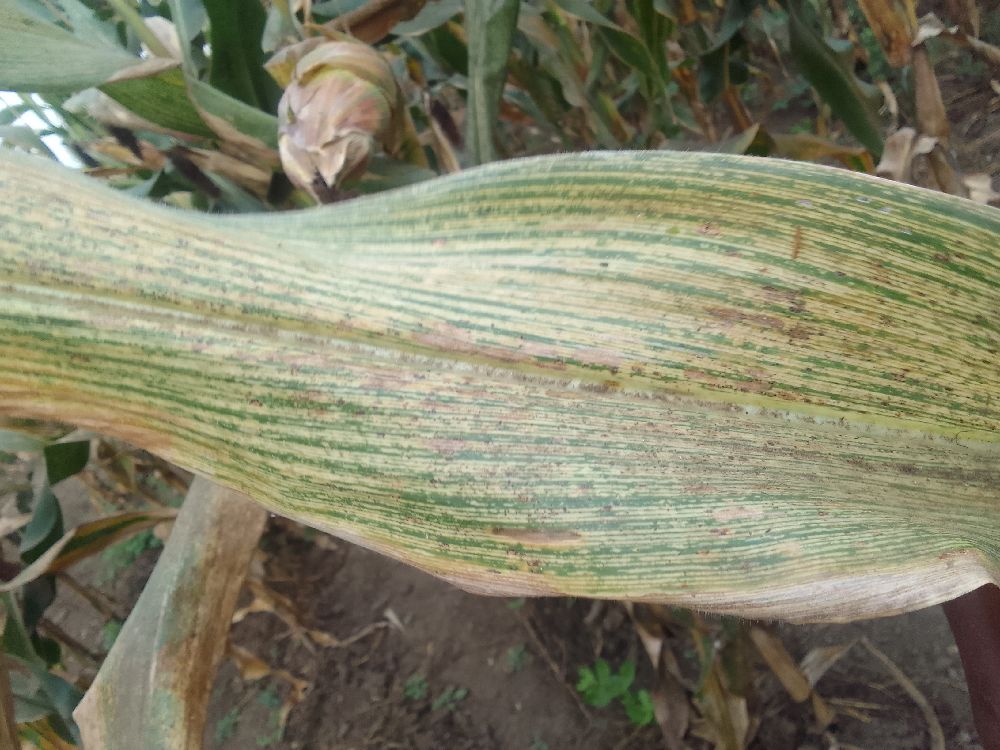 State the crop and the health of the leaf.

maize, maize streak virus
